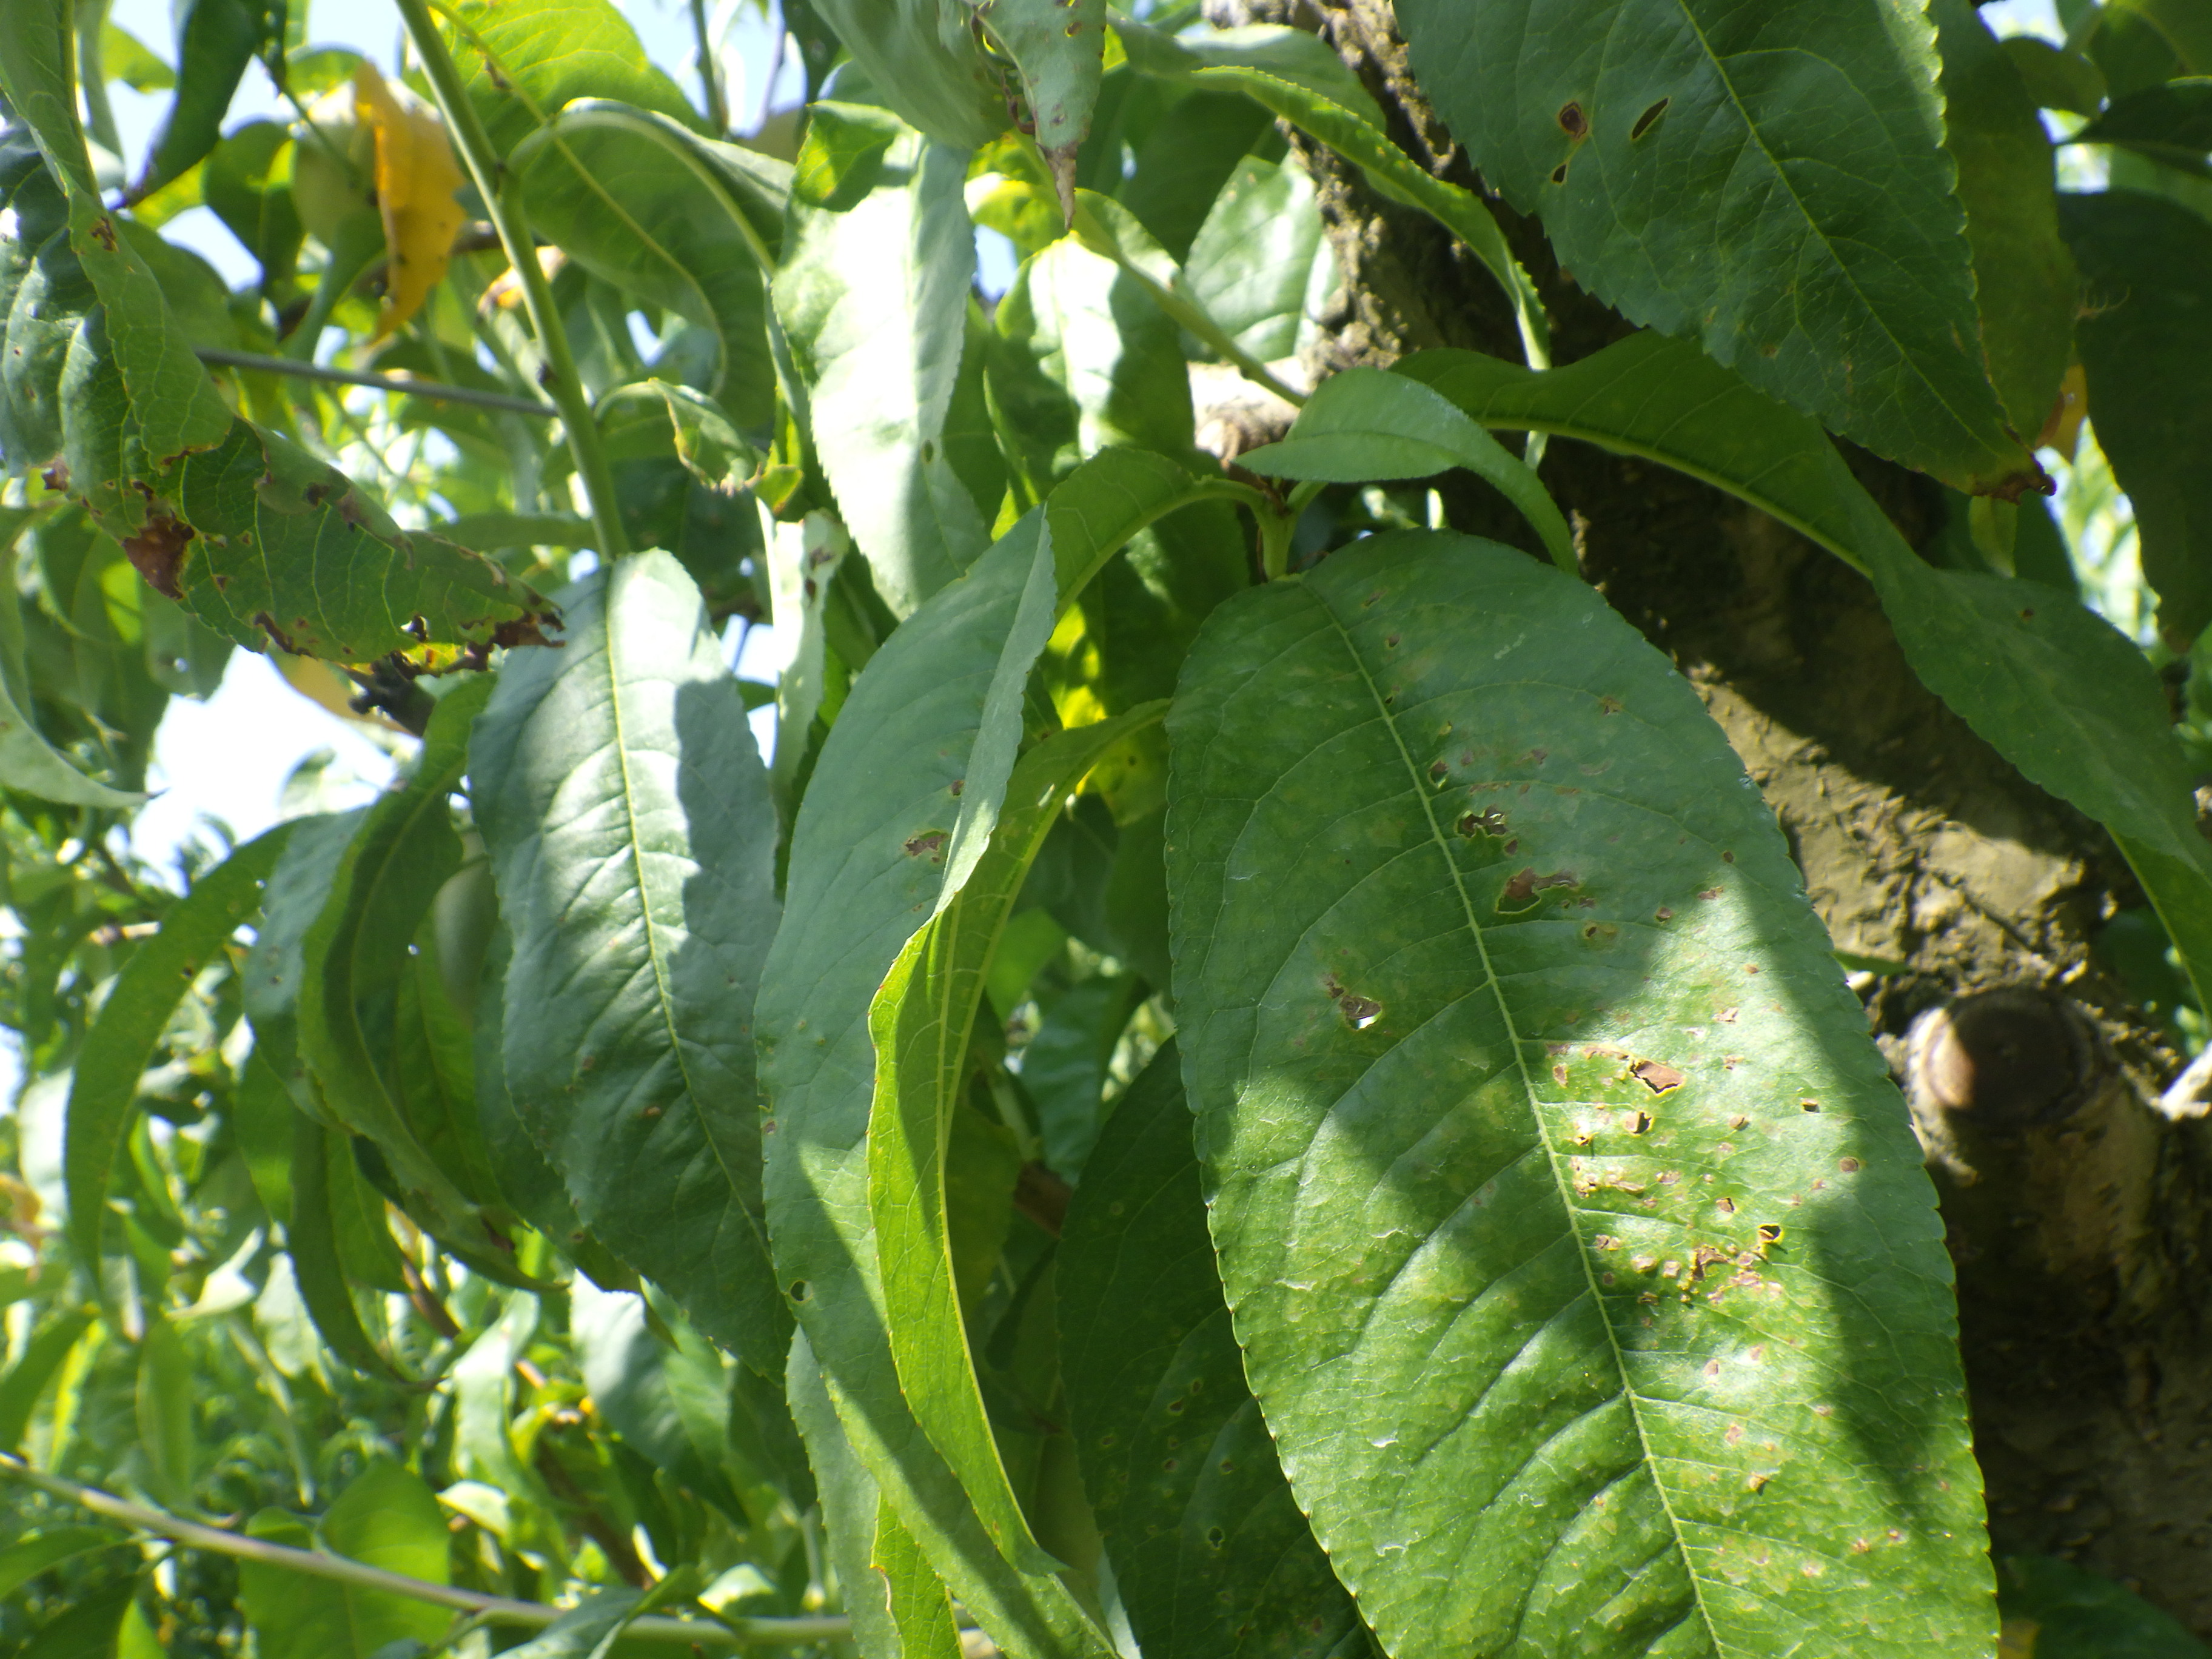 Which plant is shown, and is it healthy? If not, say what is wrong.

peach, shot hole disease
